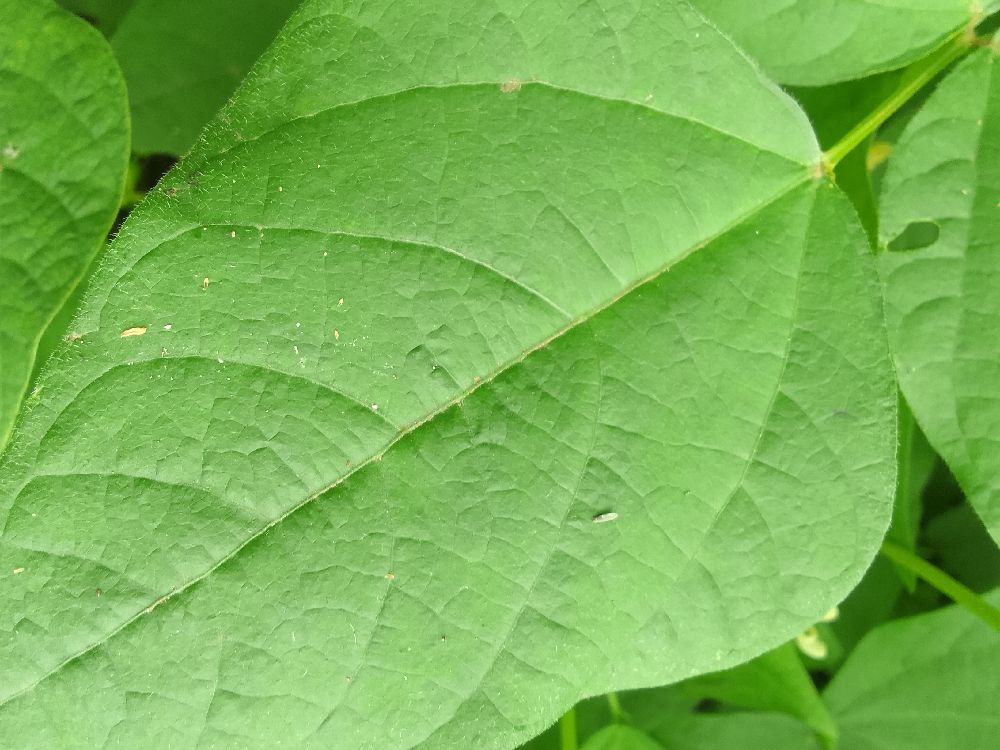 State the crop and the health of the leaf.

common bean, healthy
